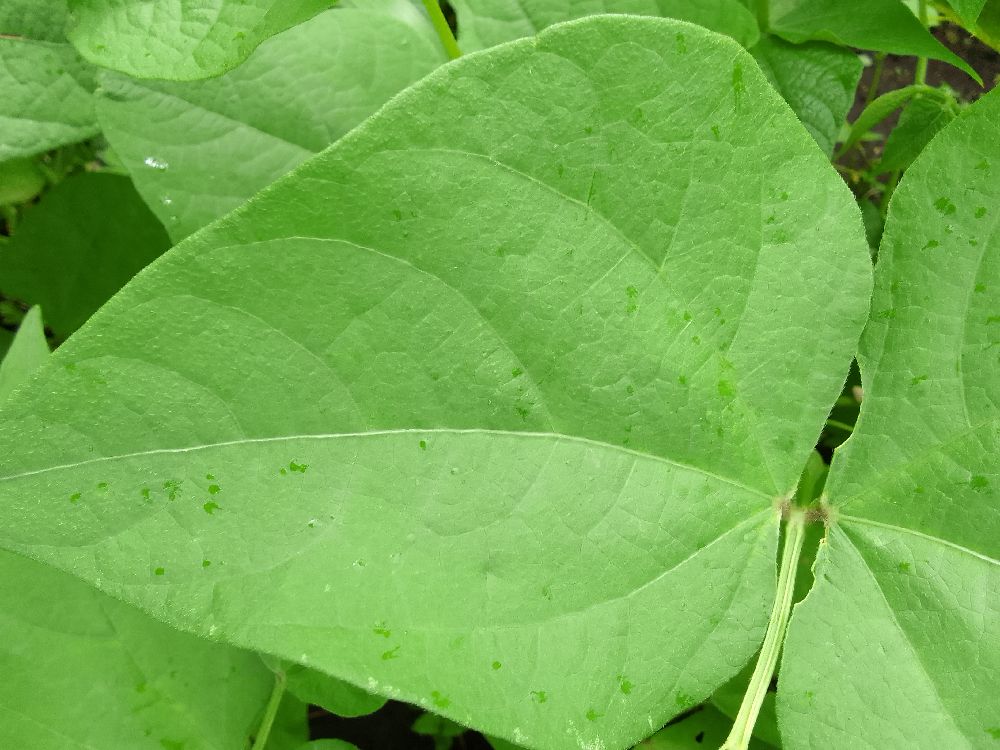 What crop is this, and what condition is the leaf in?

common bean, healthy
